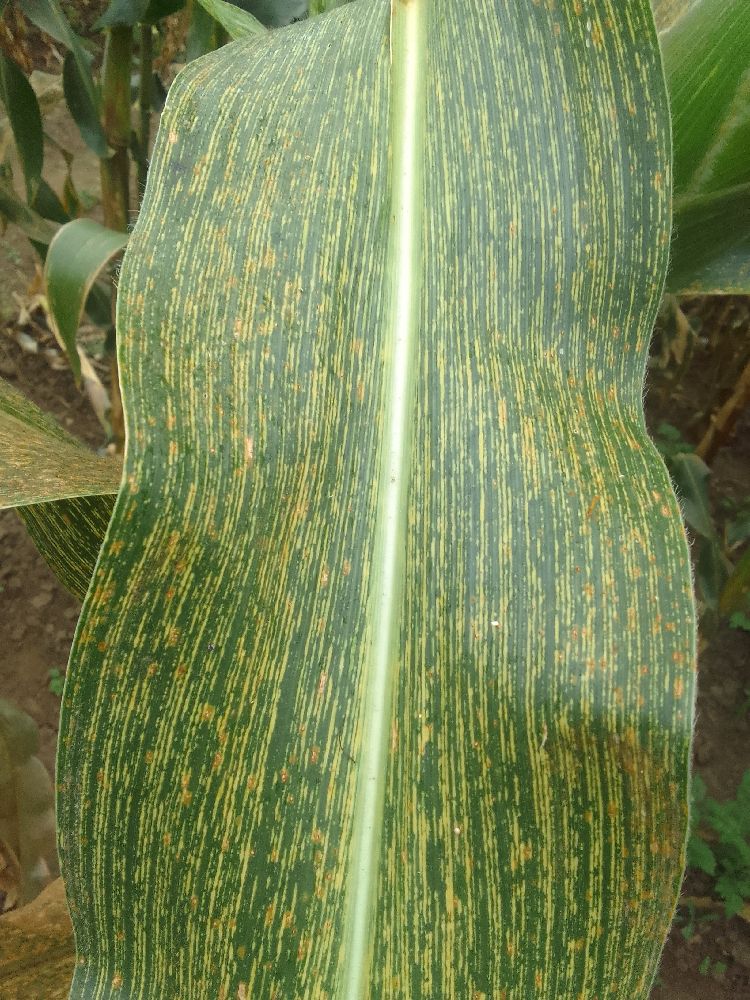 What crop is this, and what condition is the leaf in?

maize, maize streak virus
